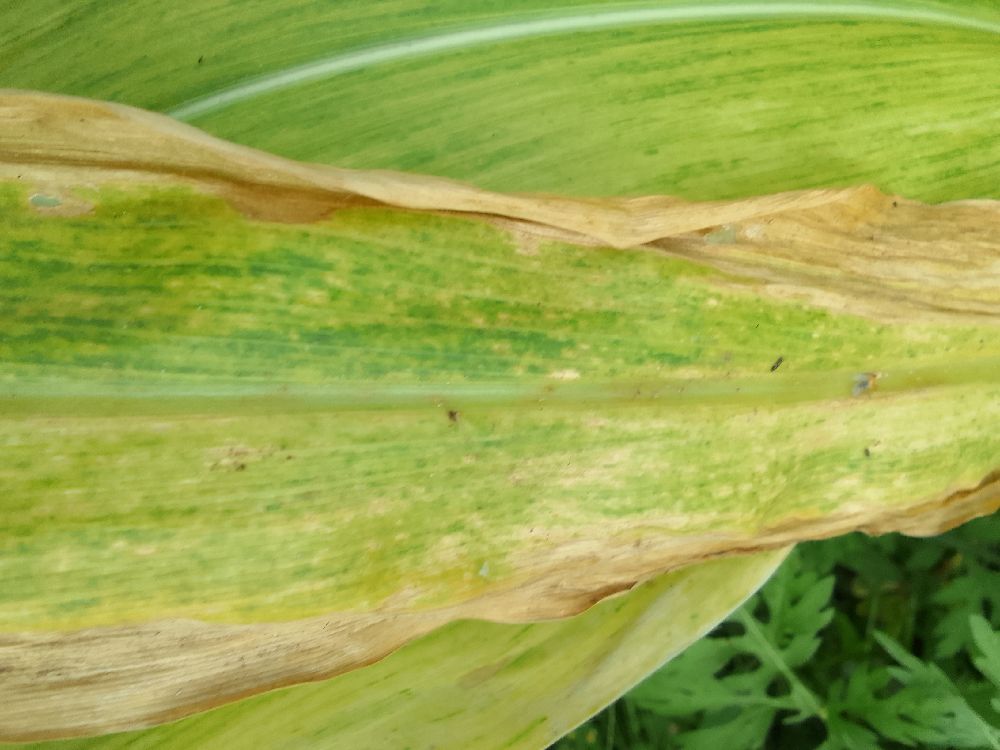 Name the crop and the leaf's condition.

maize, maize lethal necrosis
